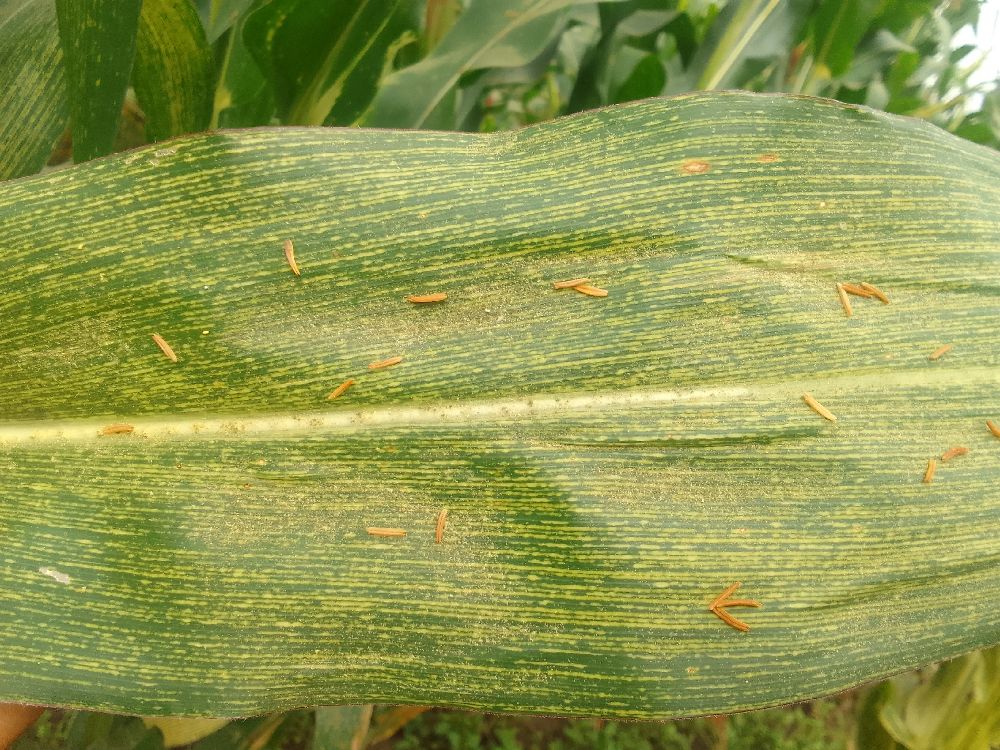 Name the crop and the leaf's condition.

maize, maize streak virus
